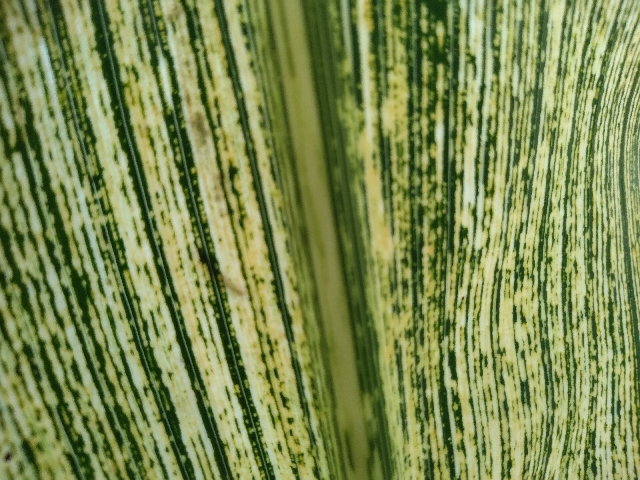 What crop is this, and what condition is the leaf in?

maize, maize streak virus
